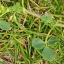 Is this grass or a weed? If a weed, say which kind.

unstructured weed
